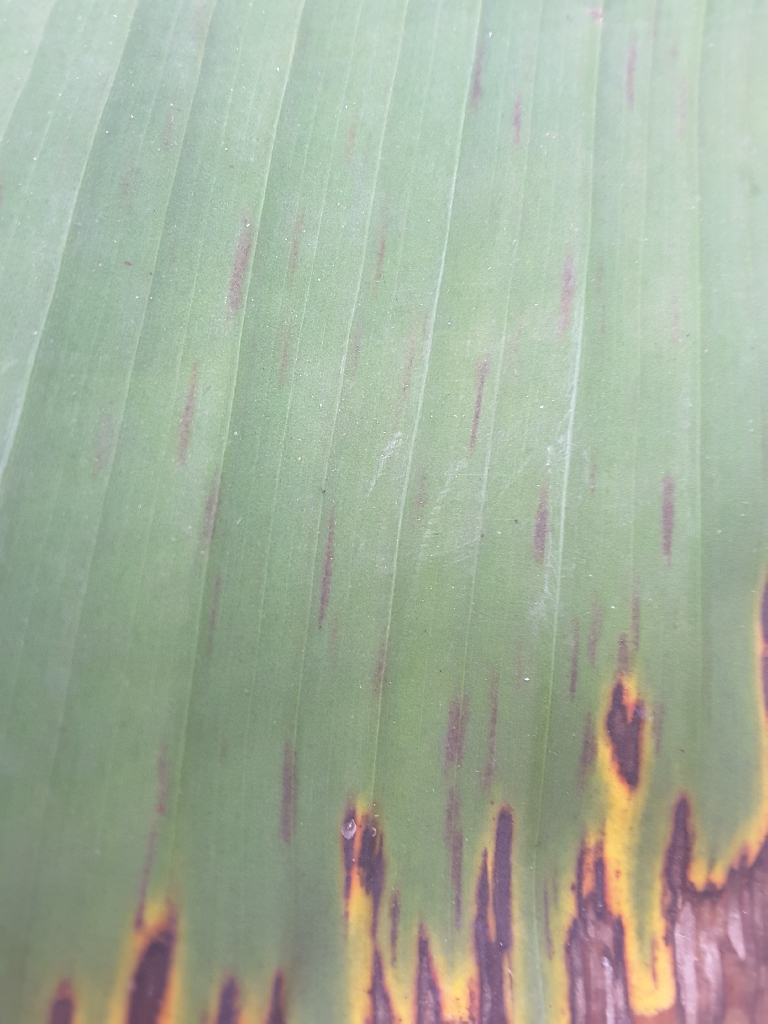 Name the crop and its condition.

banana, black sigatoka
